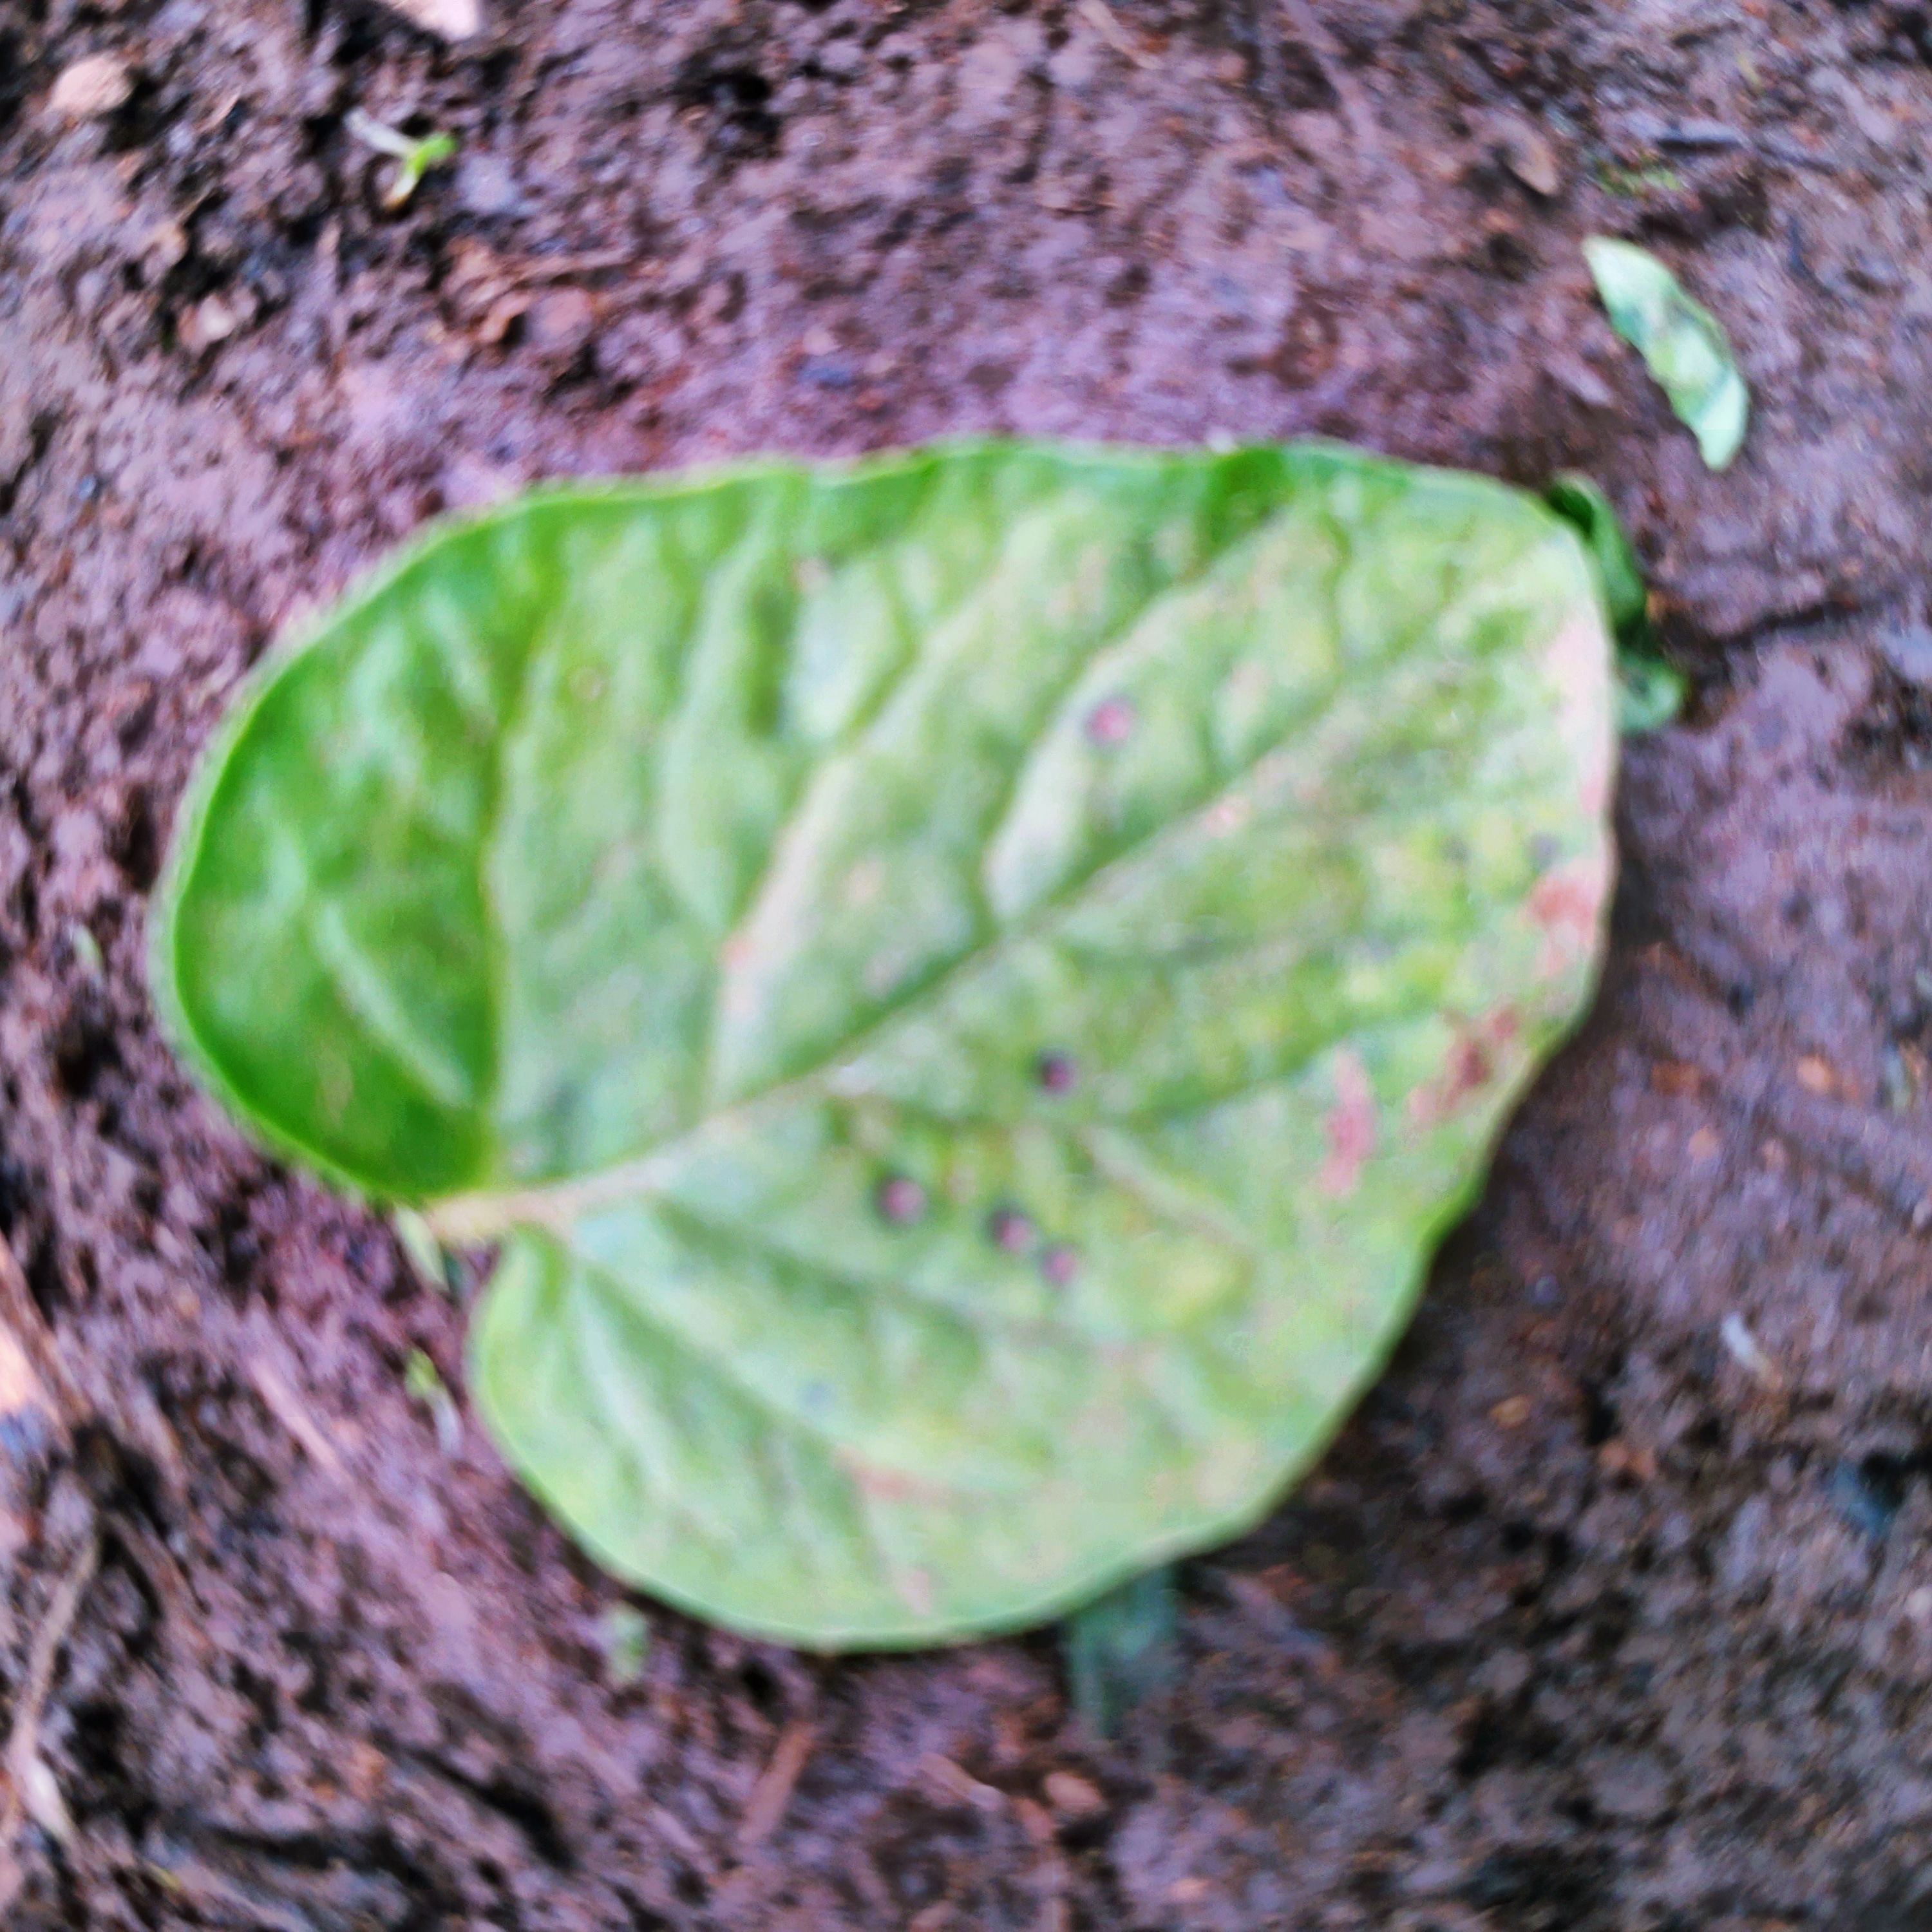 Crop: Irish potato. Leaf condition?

late blight
